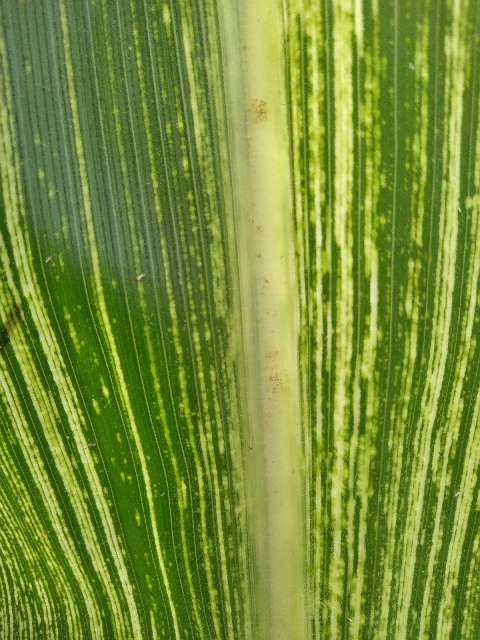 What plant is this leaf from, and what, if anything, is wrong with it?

maize, maize streak virus
